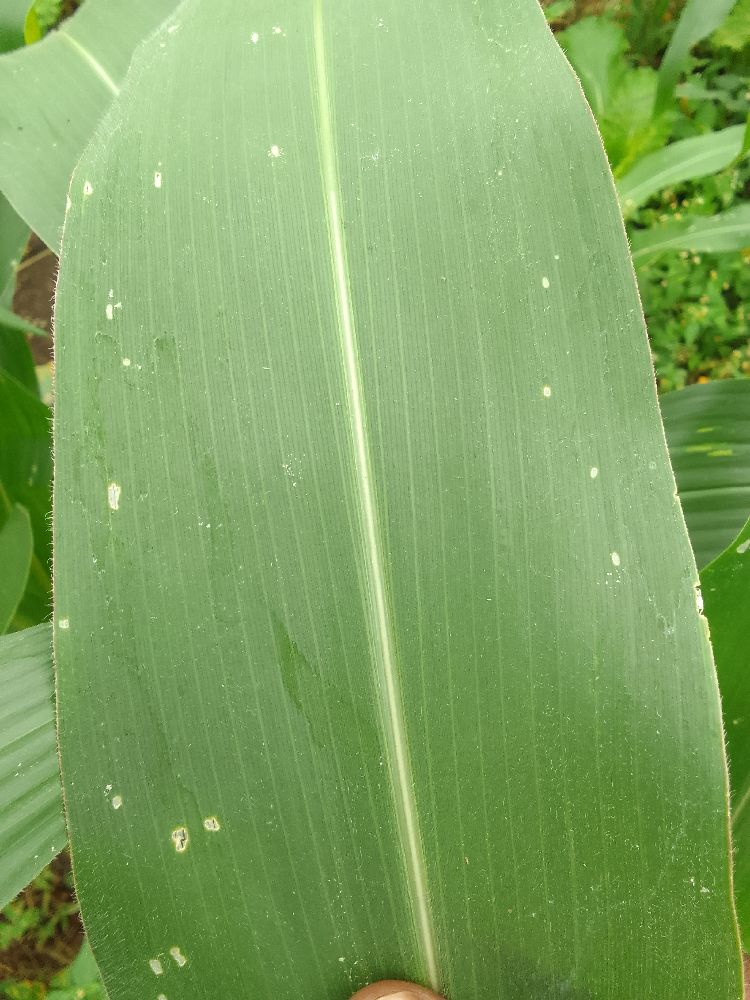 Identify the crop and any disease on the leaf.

maize, healthy
